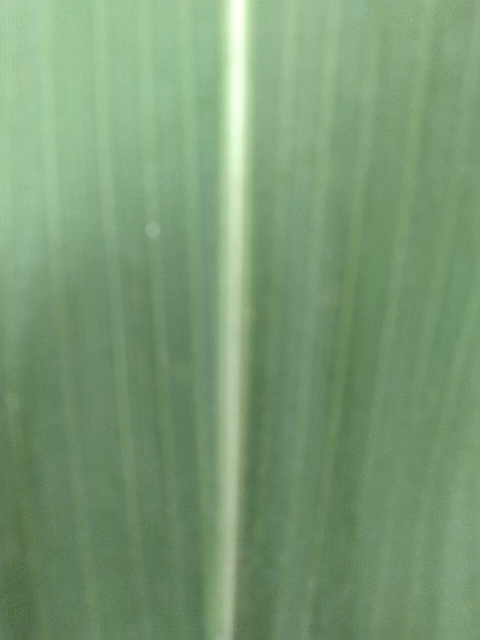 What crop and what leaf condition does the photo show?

maize, healthy
